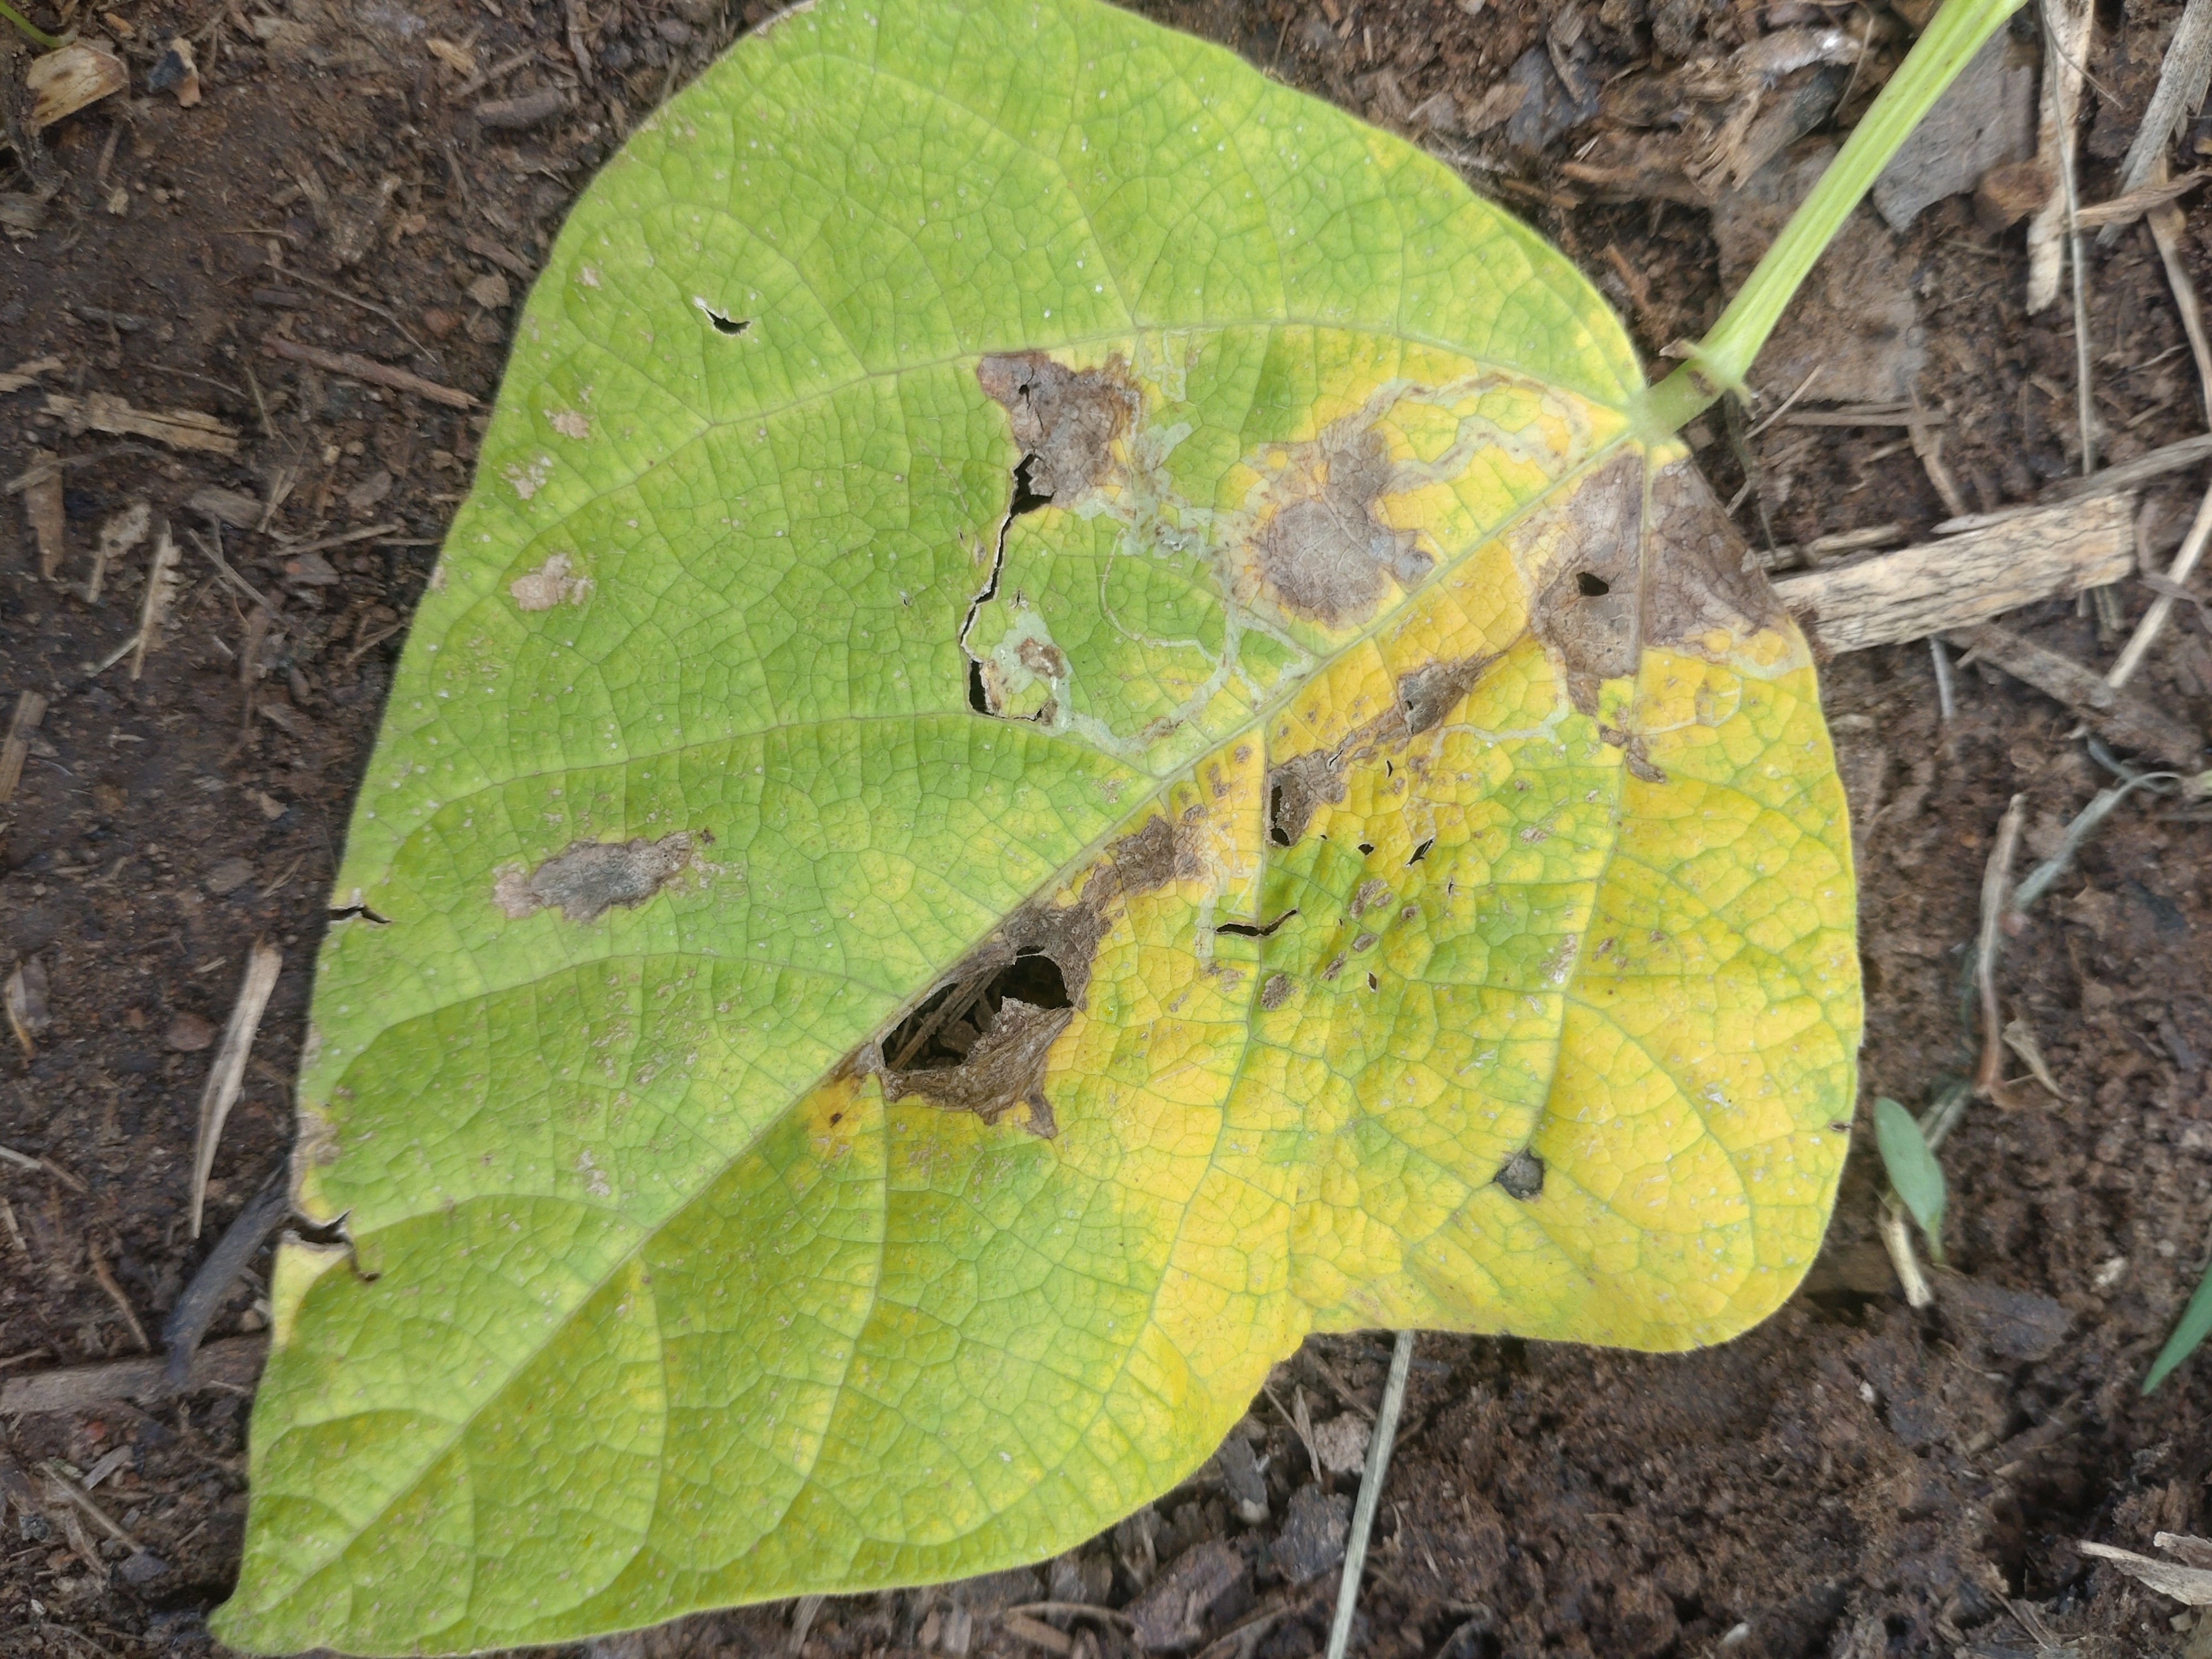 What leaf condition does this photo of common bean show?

anthracnose
